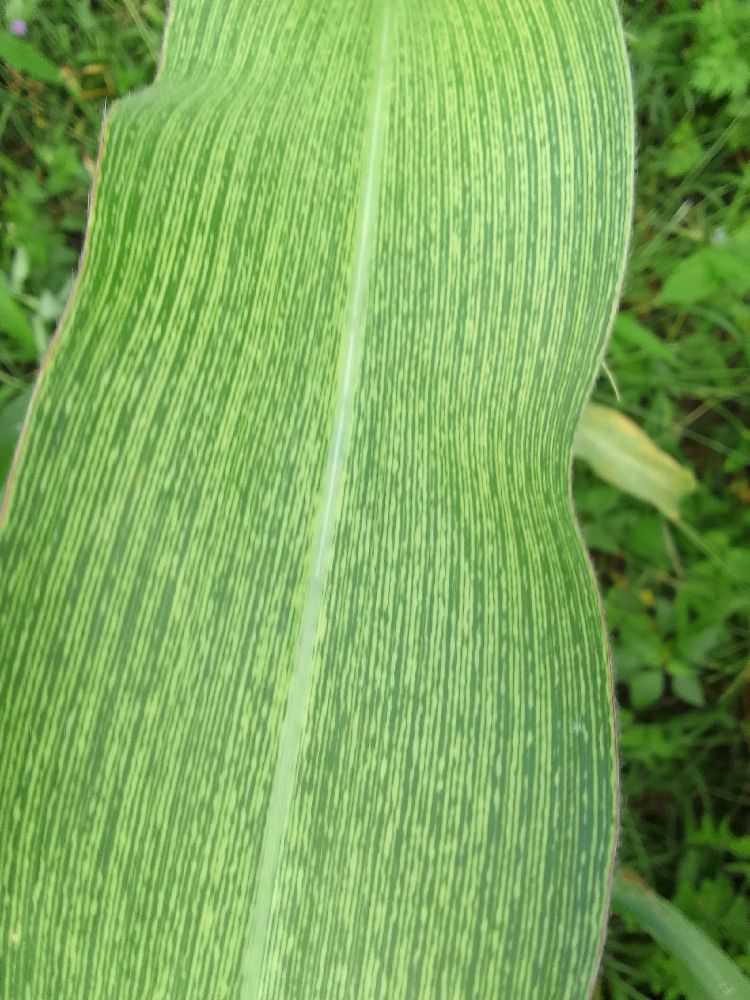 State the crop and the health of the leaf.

maize, maize streak virus
